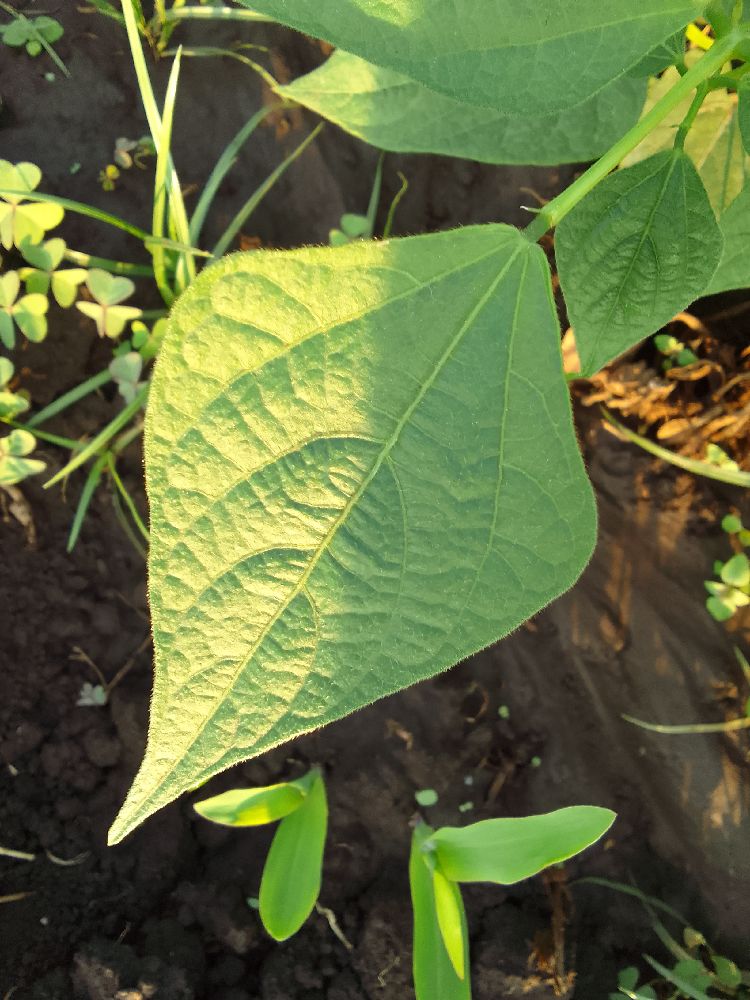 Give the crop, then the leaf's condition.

common bean, healthy
